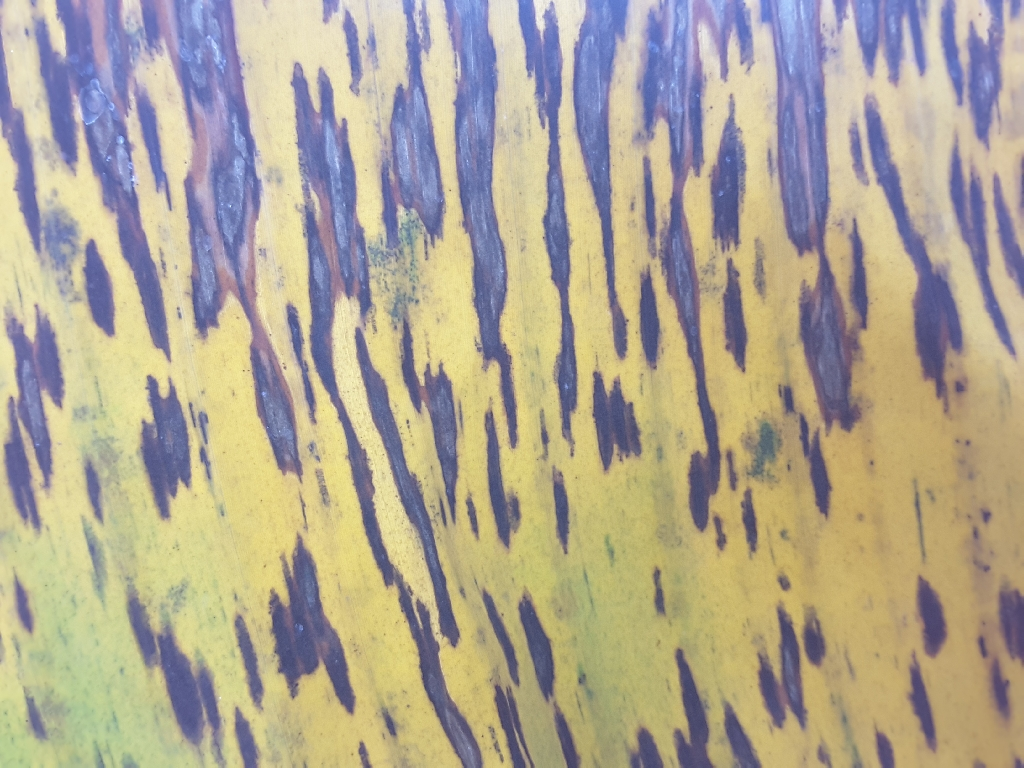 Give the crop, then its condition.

banana, black sigatoka
